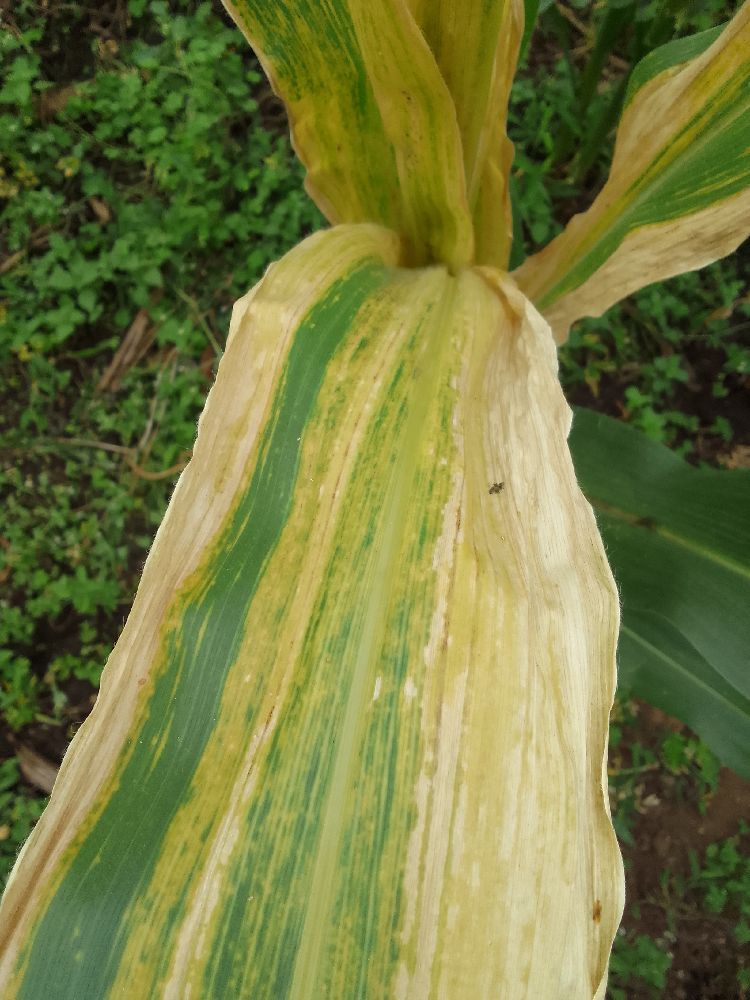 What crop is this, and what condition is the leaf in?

maize, maize lethal necrosis
